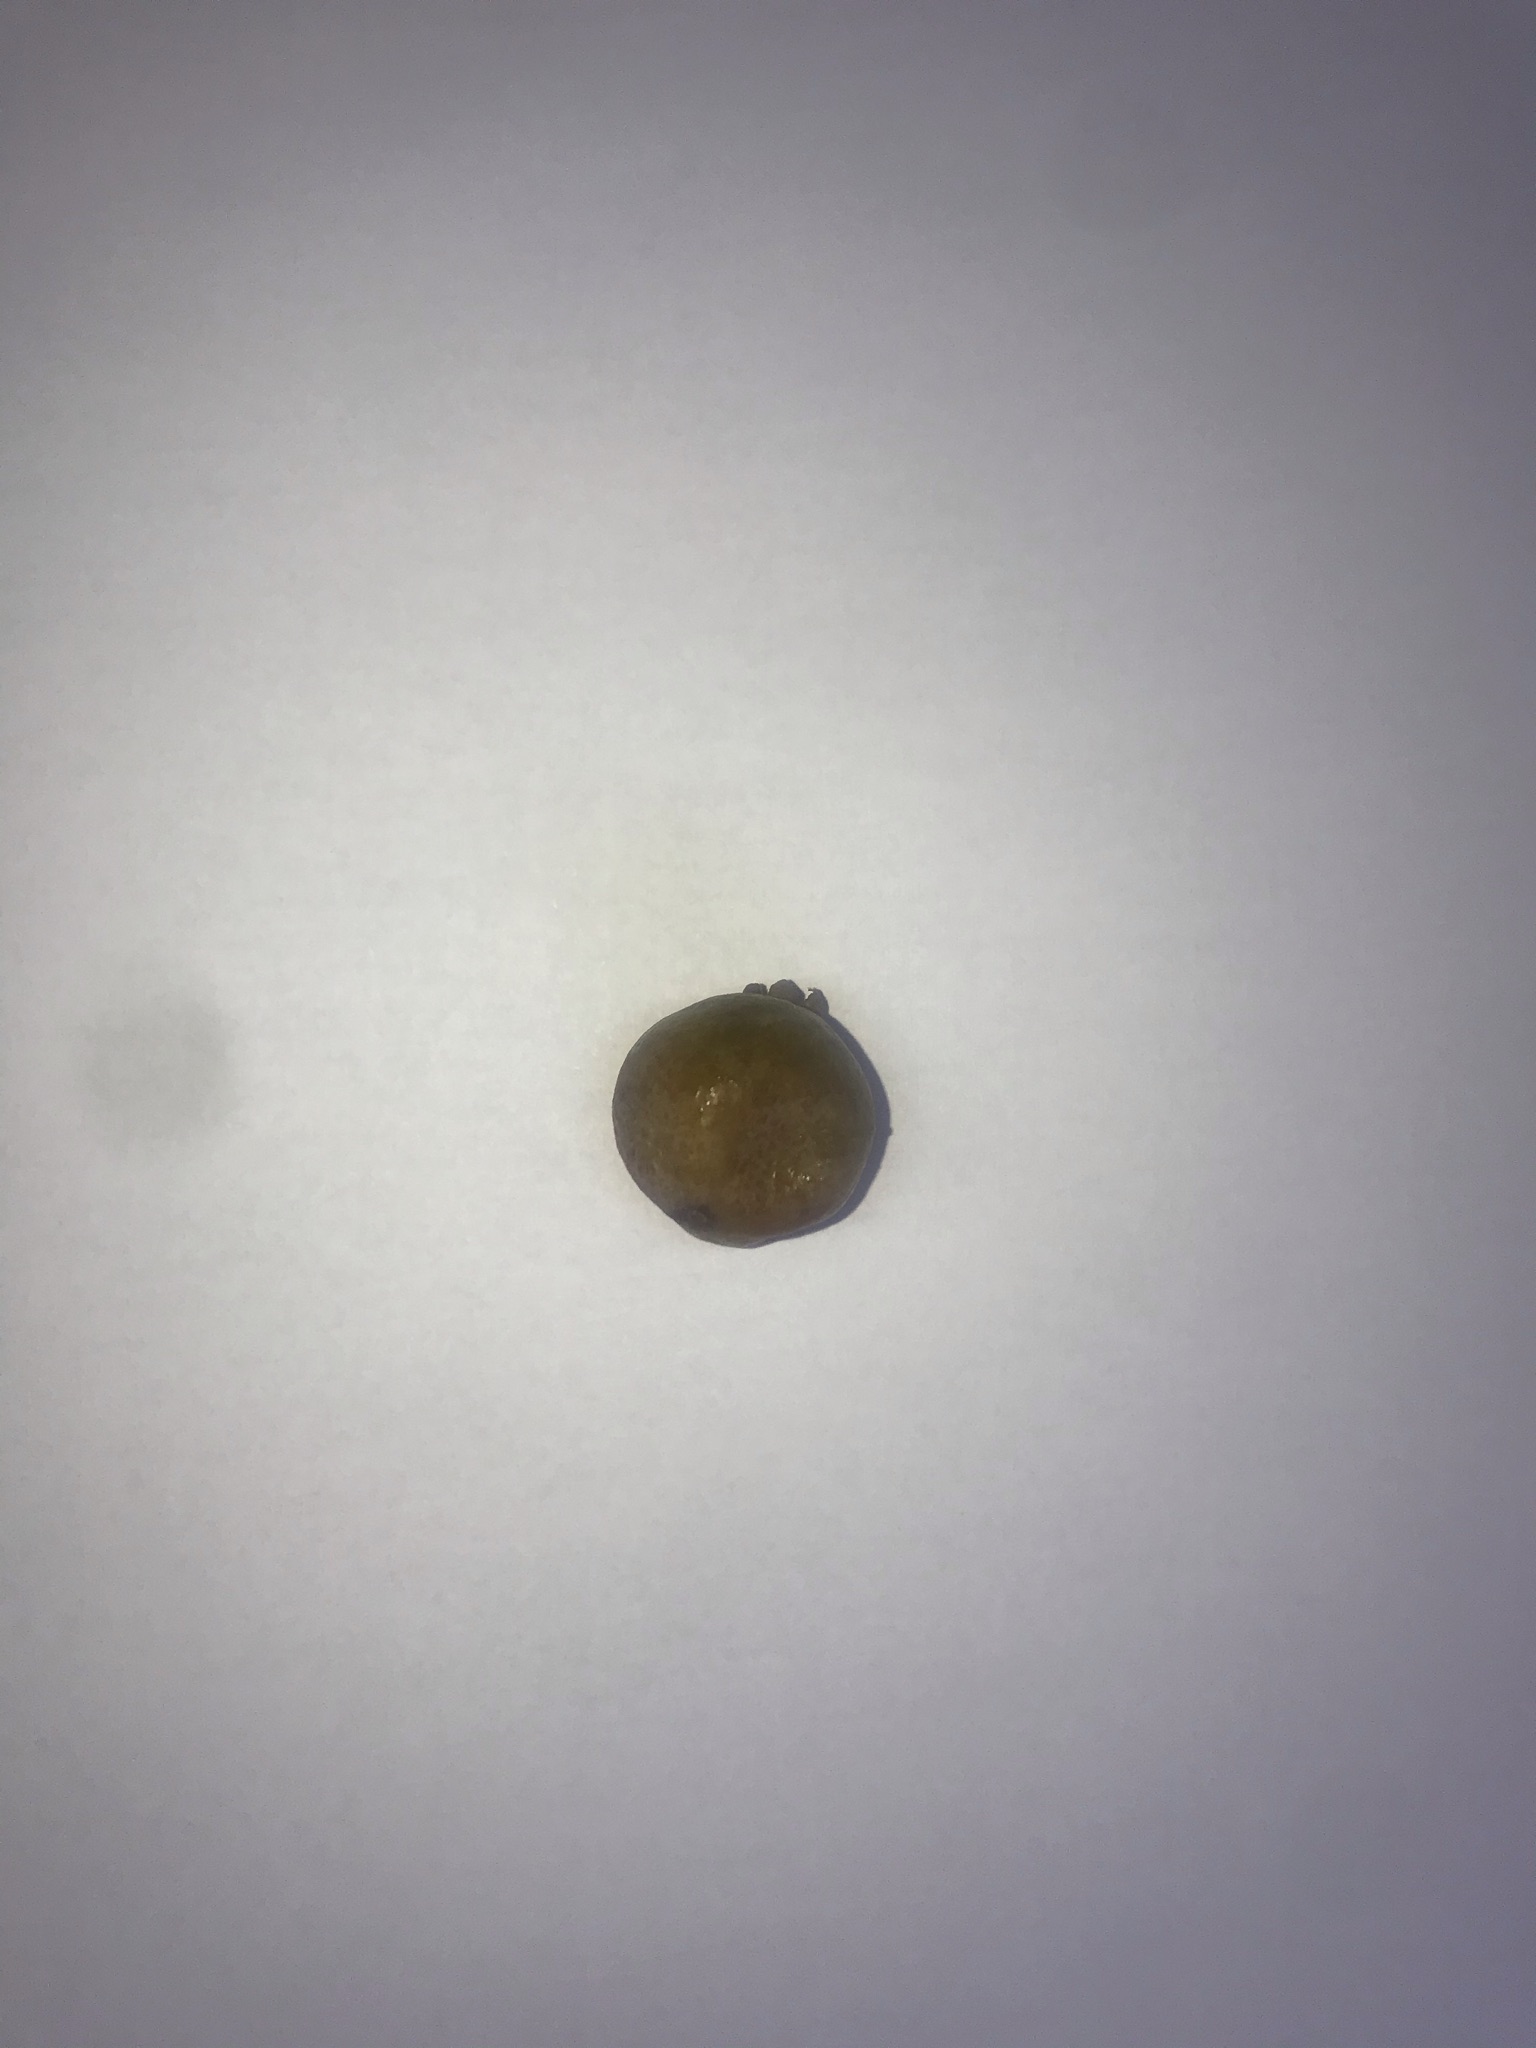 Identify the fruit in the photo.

gabiroba
